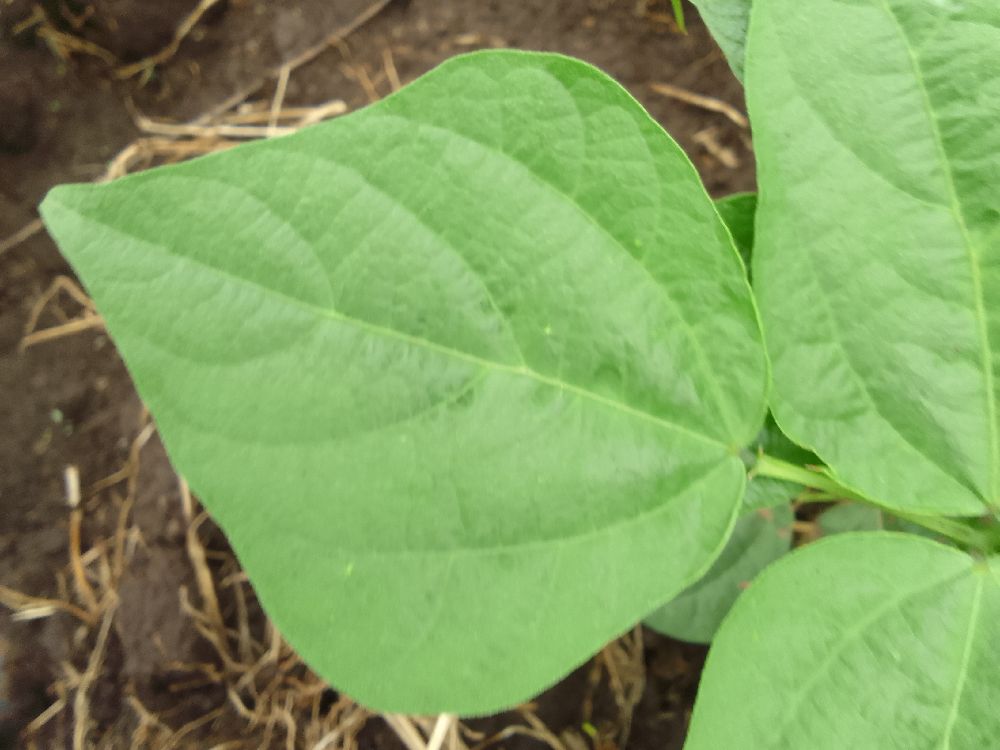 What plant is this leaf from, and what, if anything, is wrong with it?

common bean, healthy
